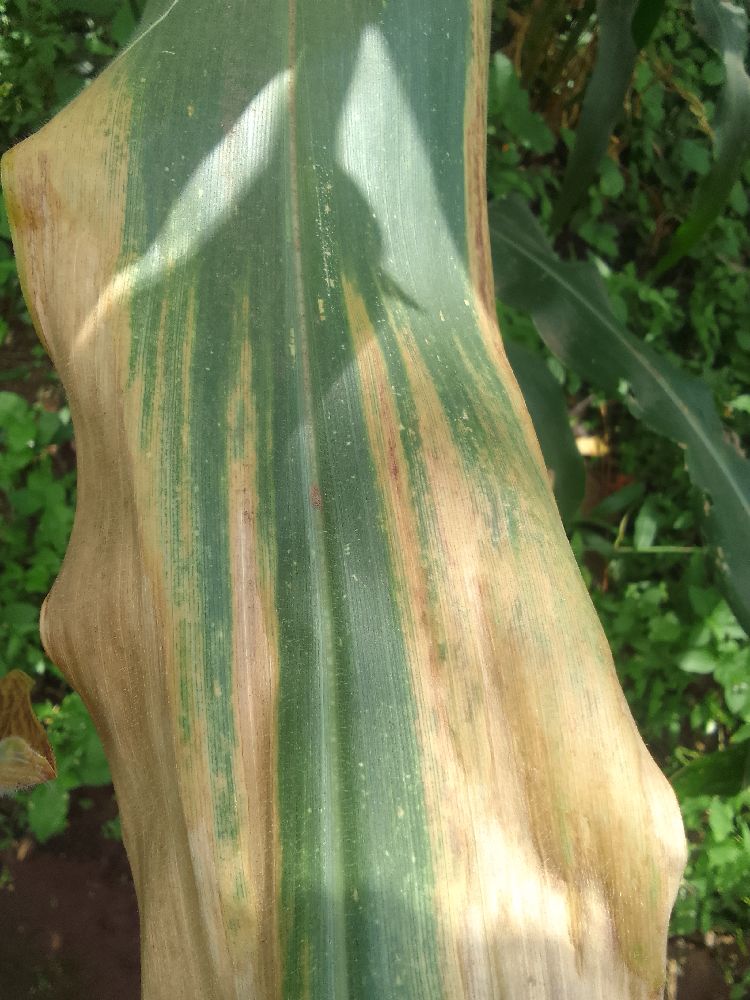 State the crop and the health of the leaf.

maize, maize lethal necrosis
